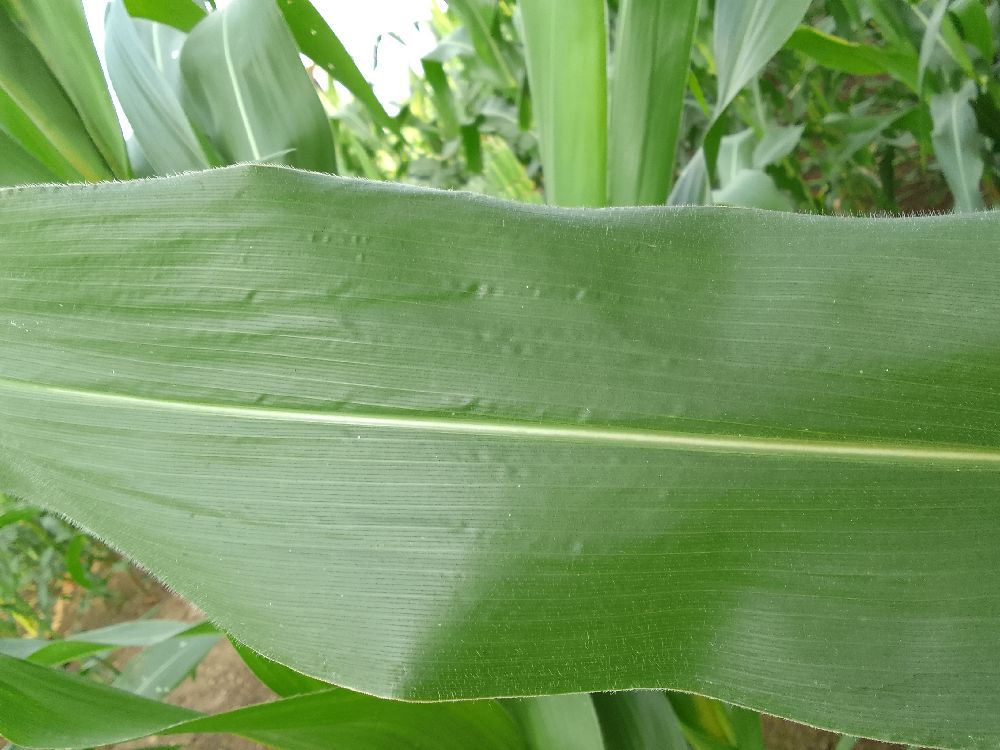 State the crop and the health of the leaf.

maize, healthy
